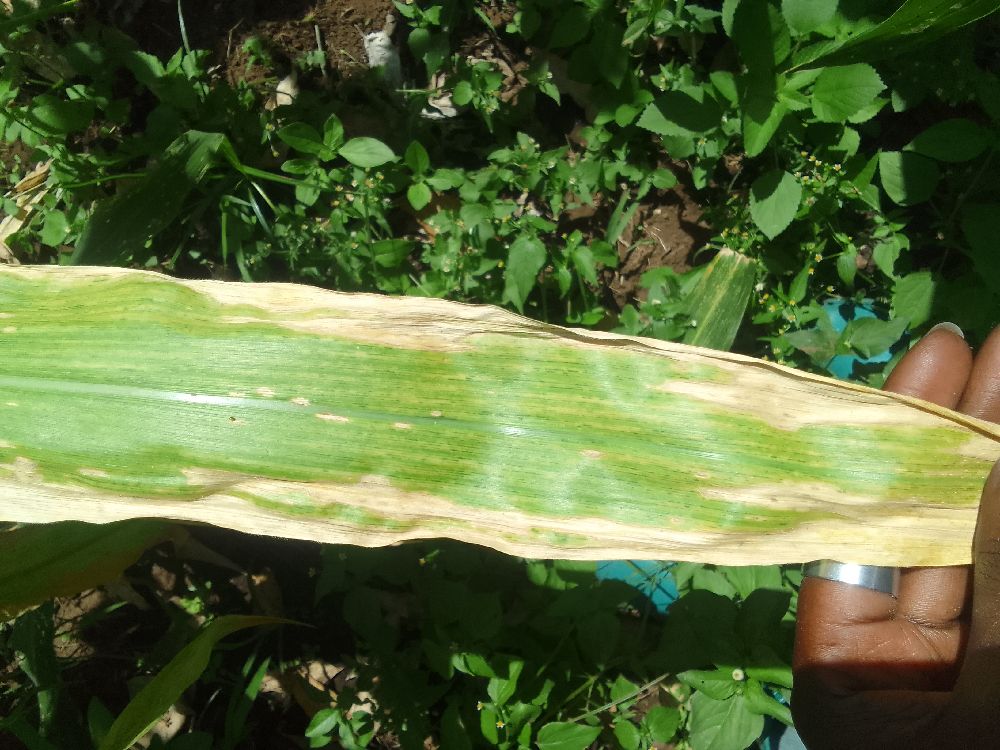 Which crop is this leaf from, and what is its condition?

maize, maize lethal necrosis
